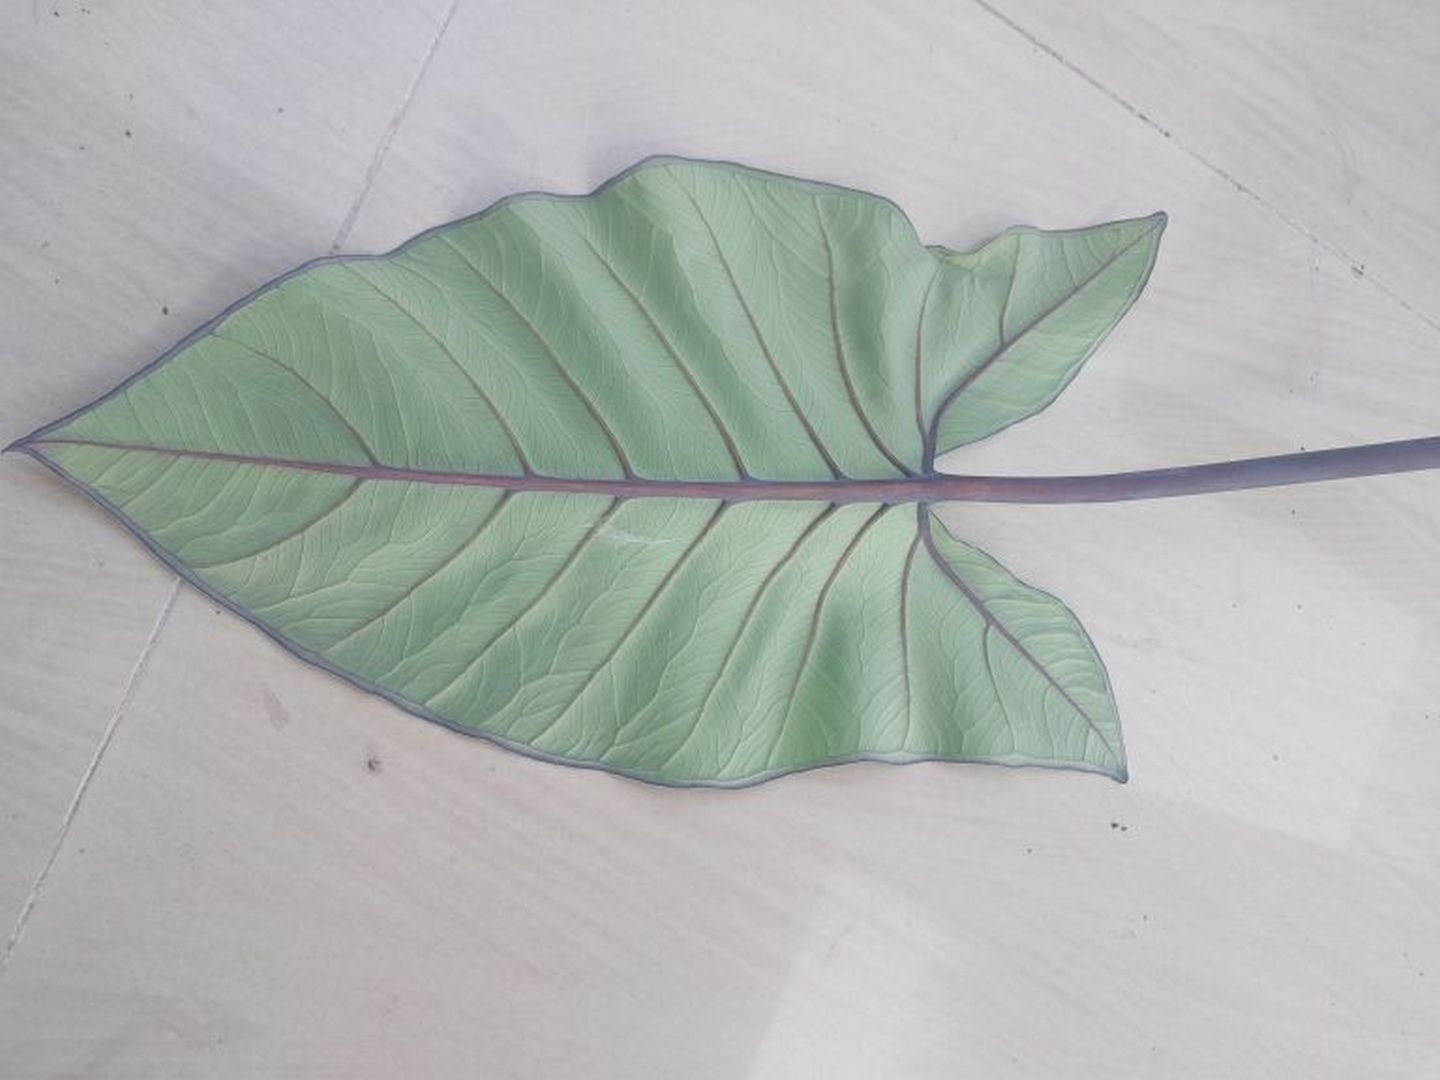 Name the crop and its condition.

taro, healthy
